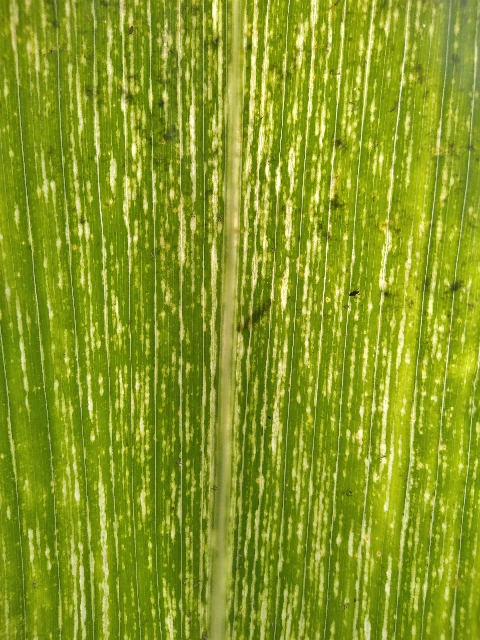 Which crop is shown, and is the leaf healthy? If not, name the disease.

maize, maize streak virus
